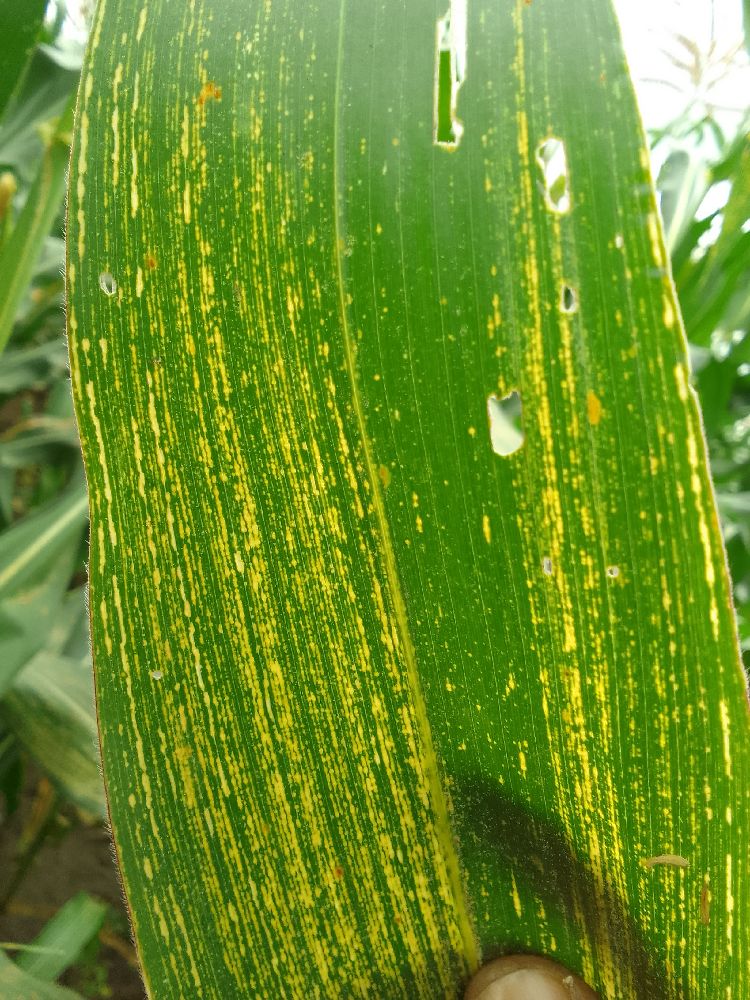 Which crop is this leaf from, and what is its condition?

maize, maize streak virus
